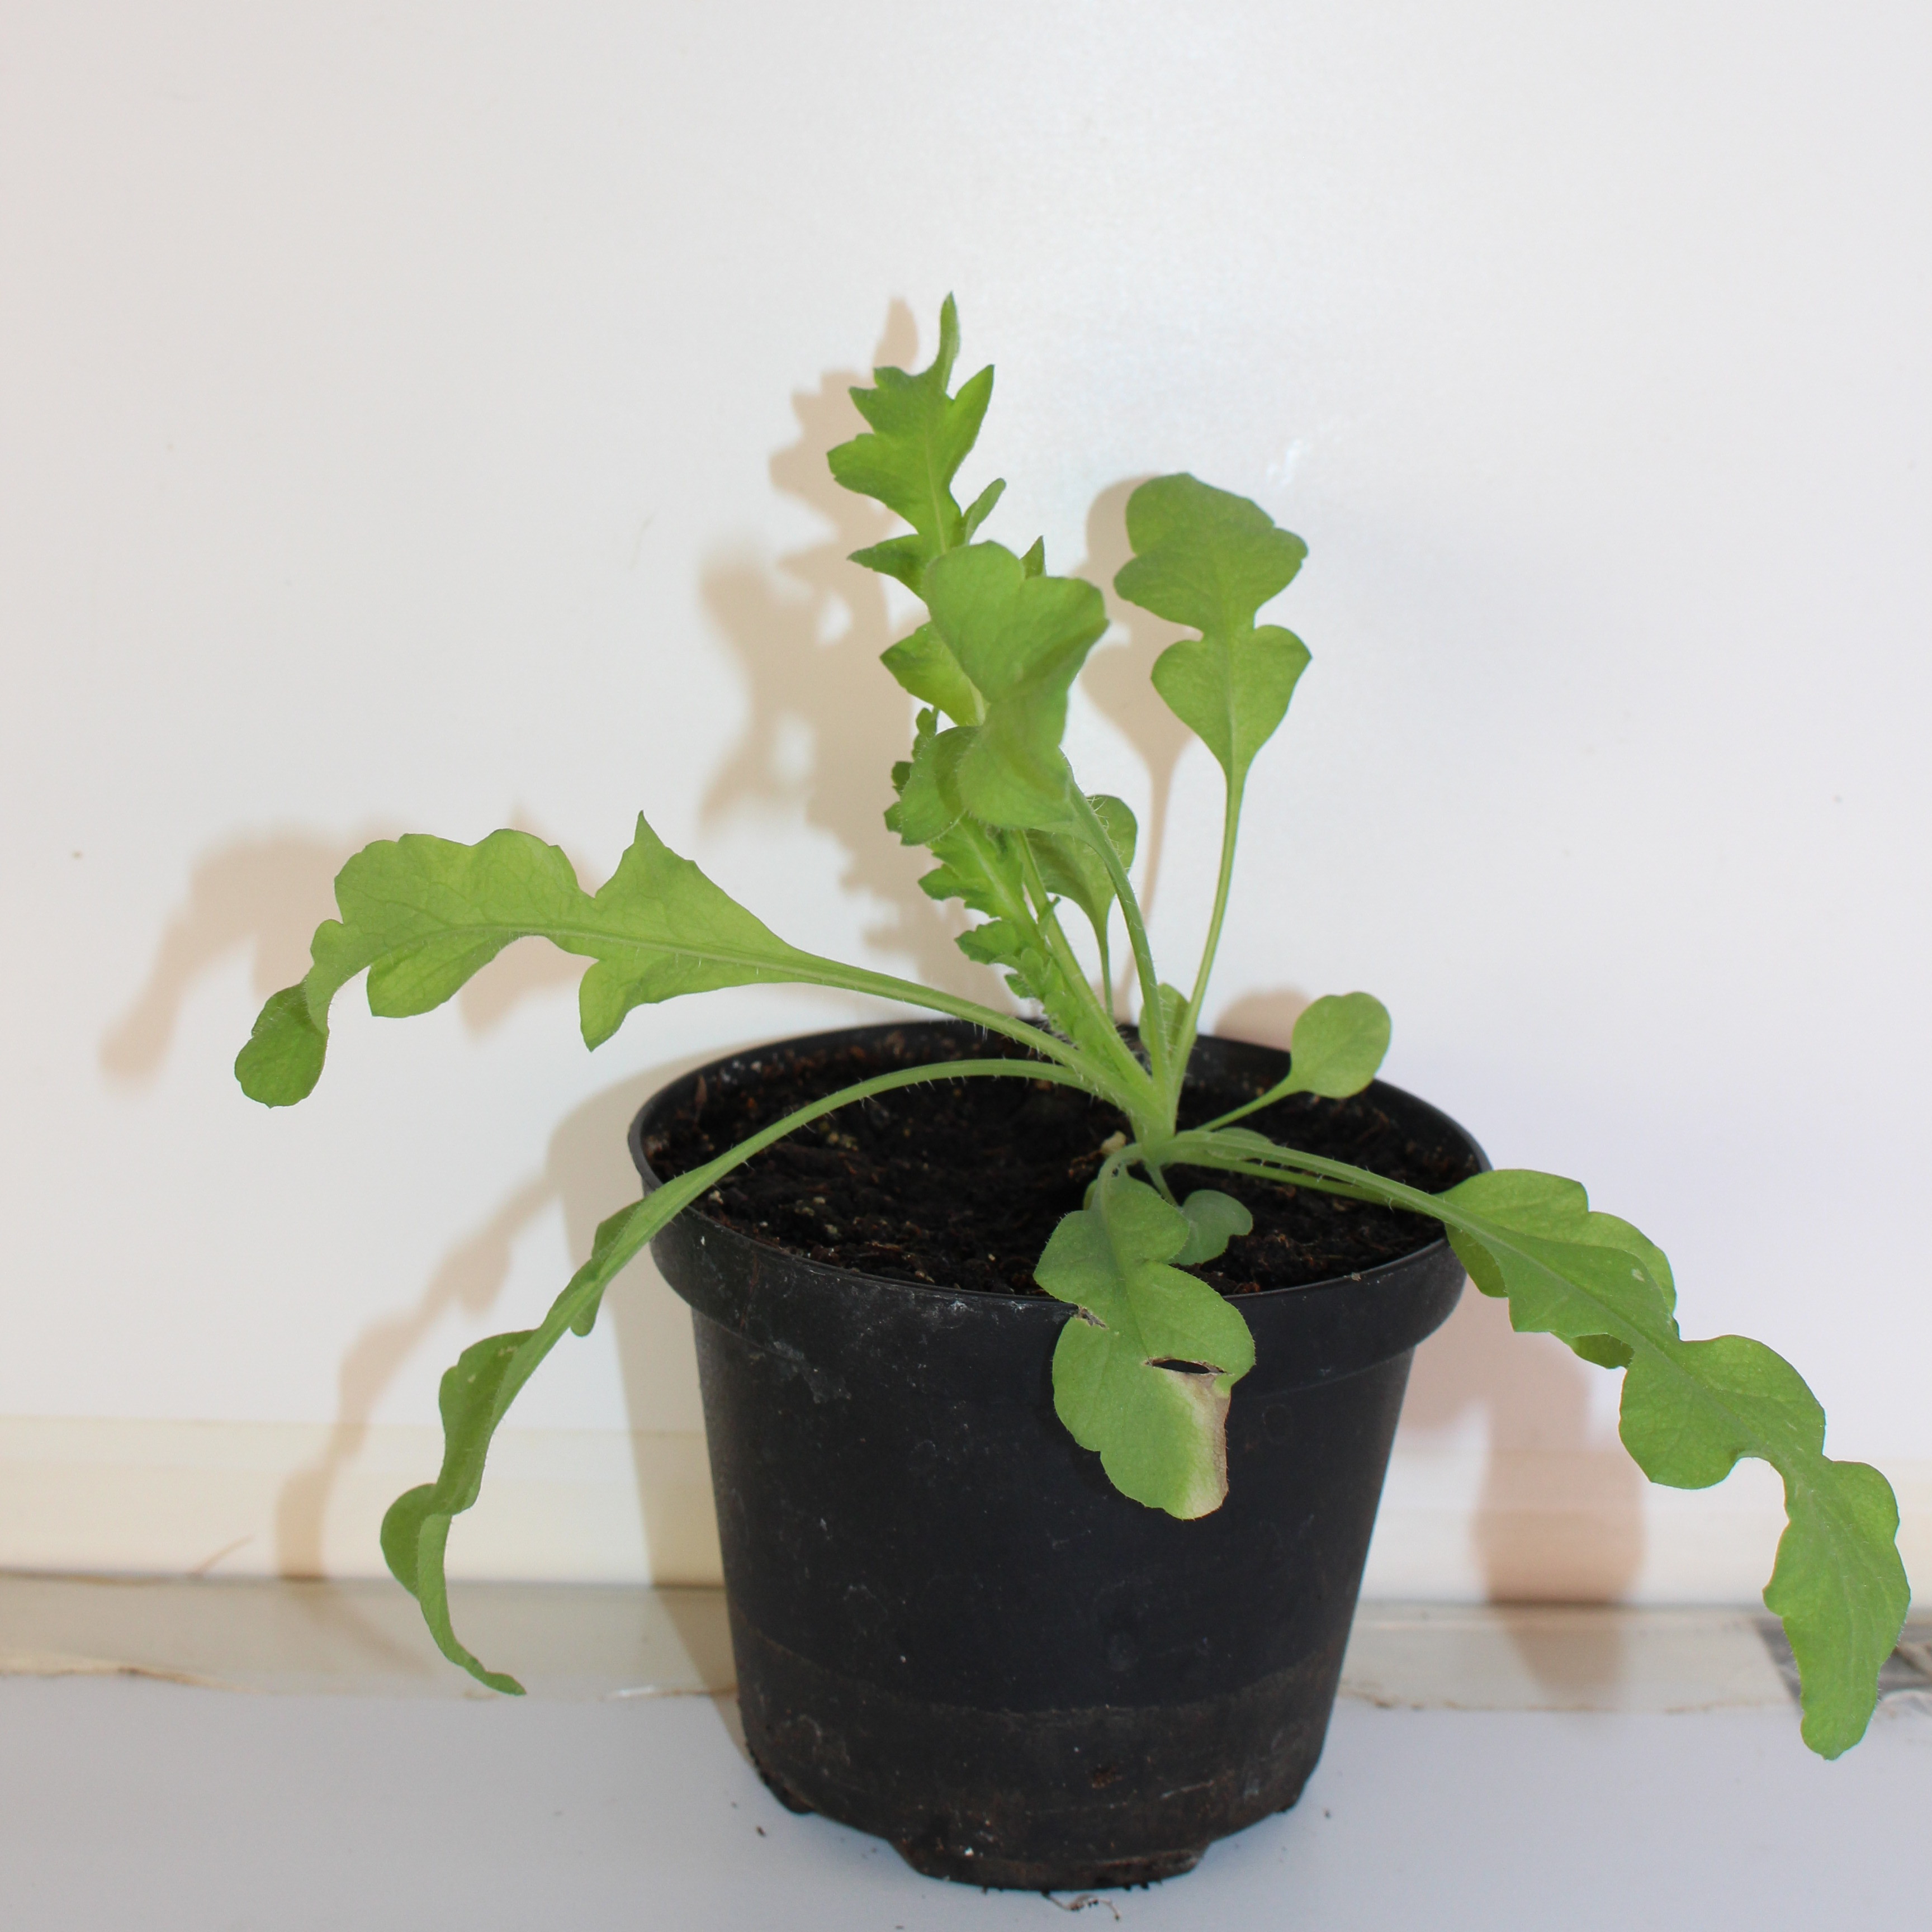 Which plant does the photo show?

Papaver rhoeas
